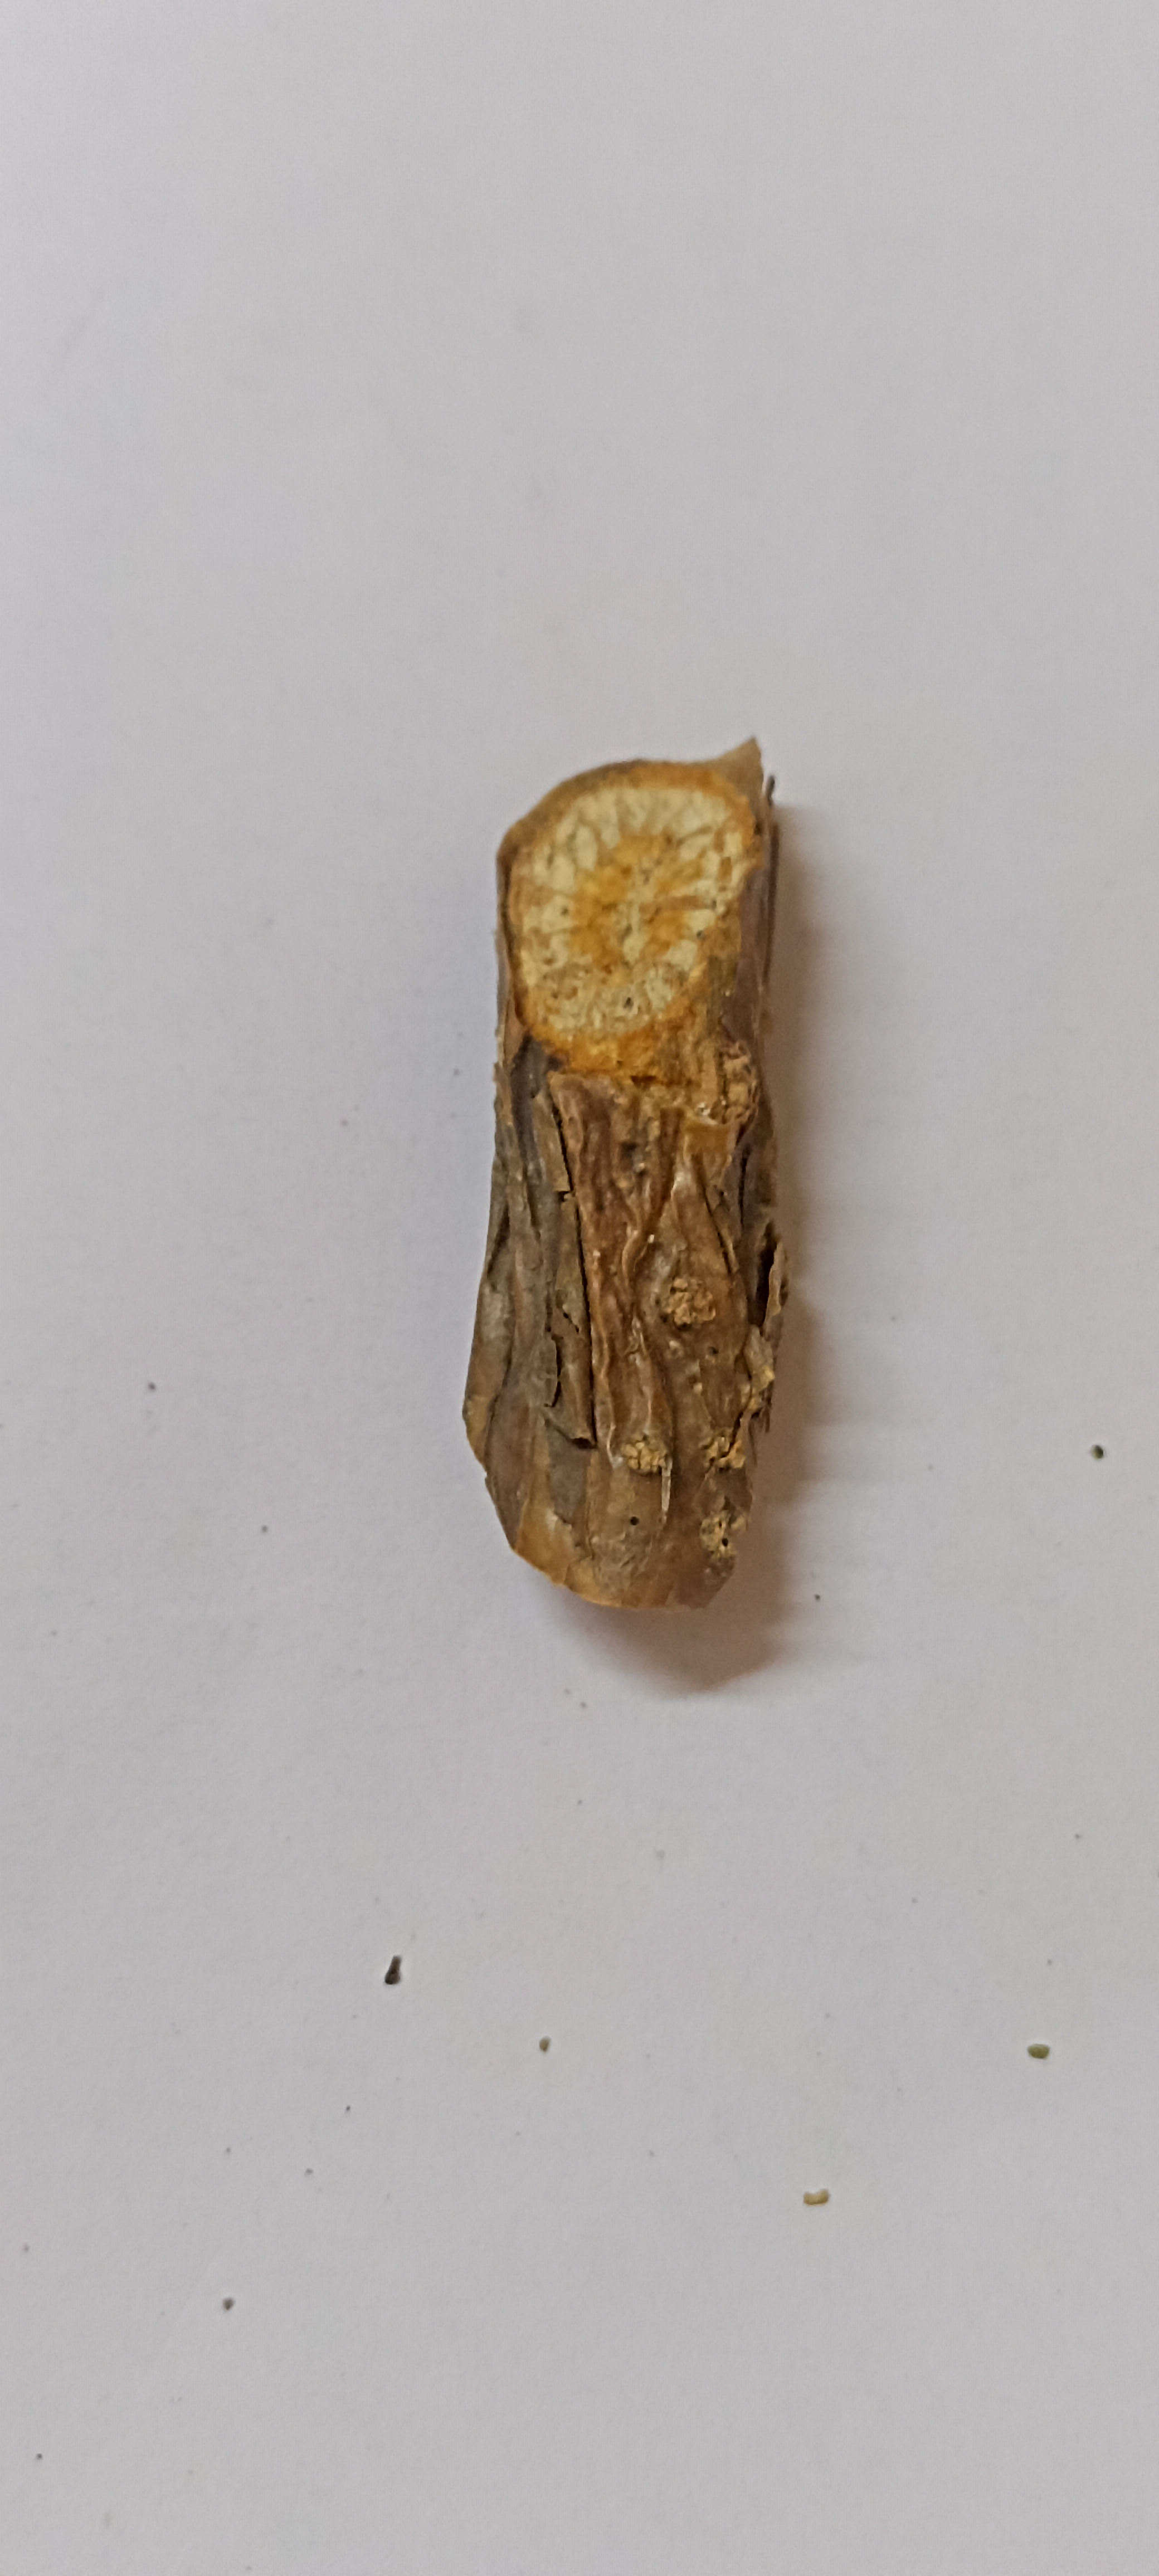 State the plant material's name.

gulvel
